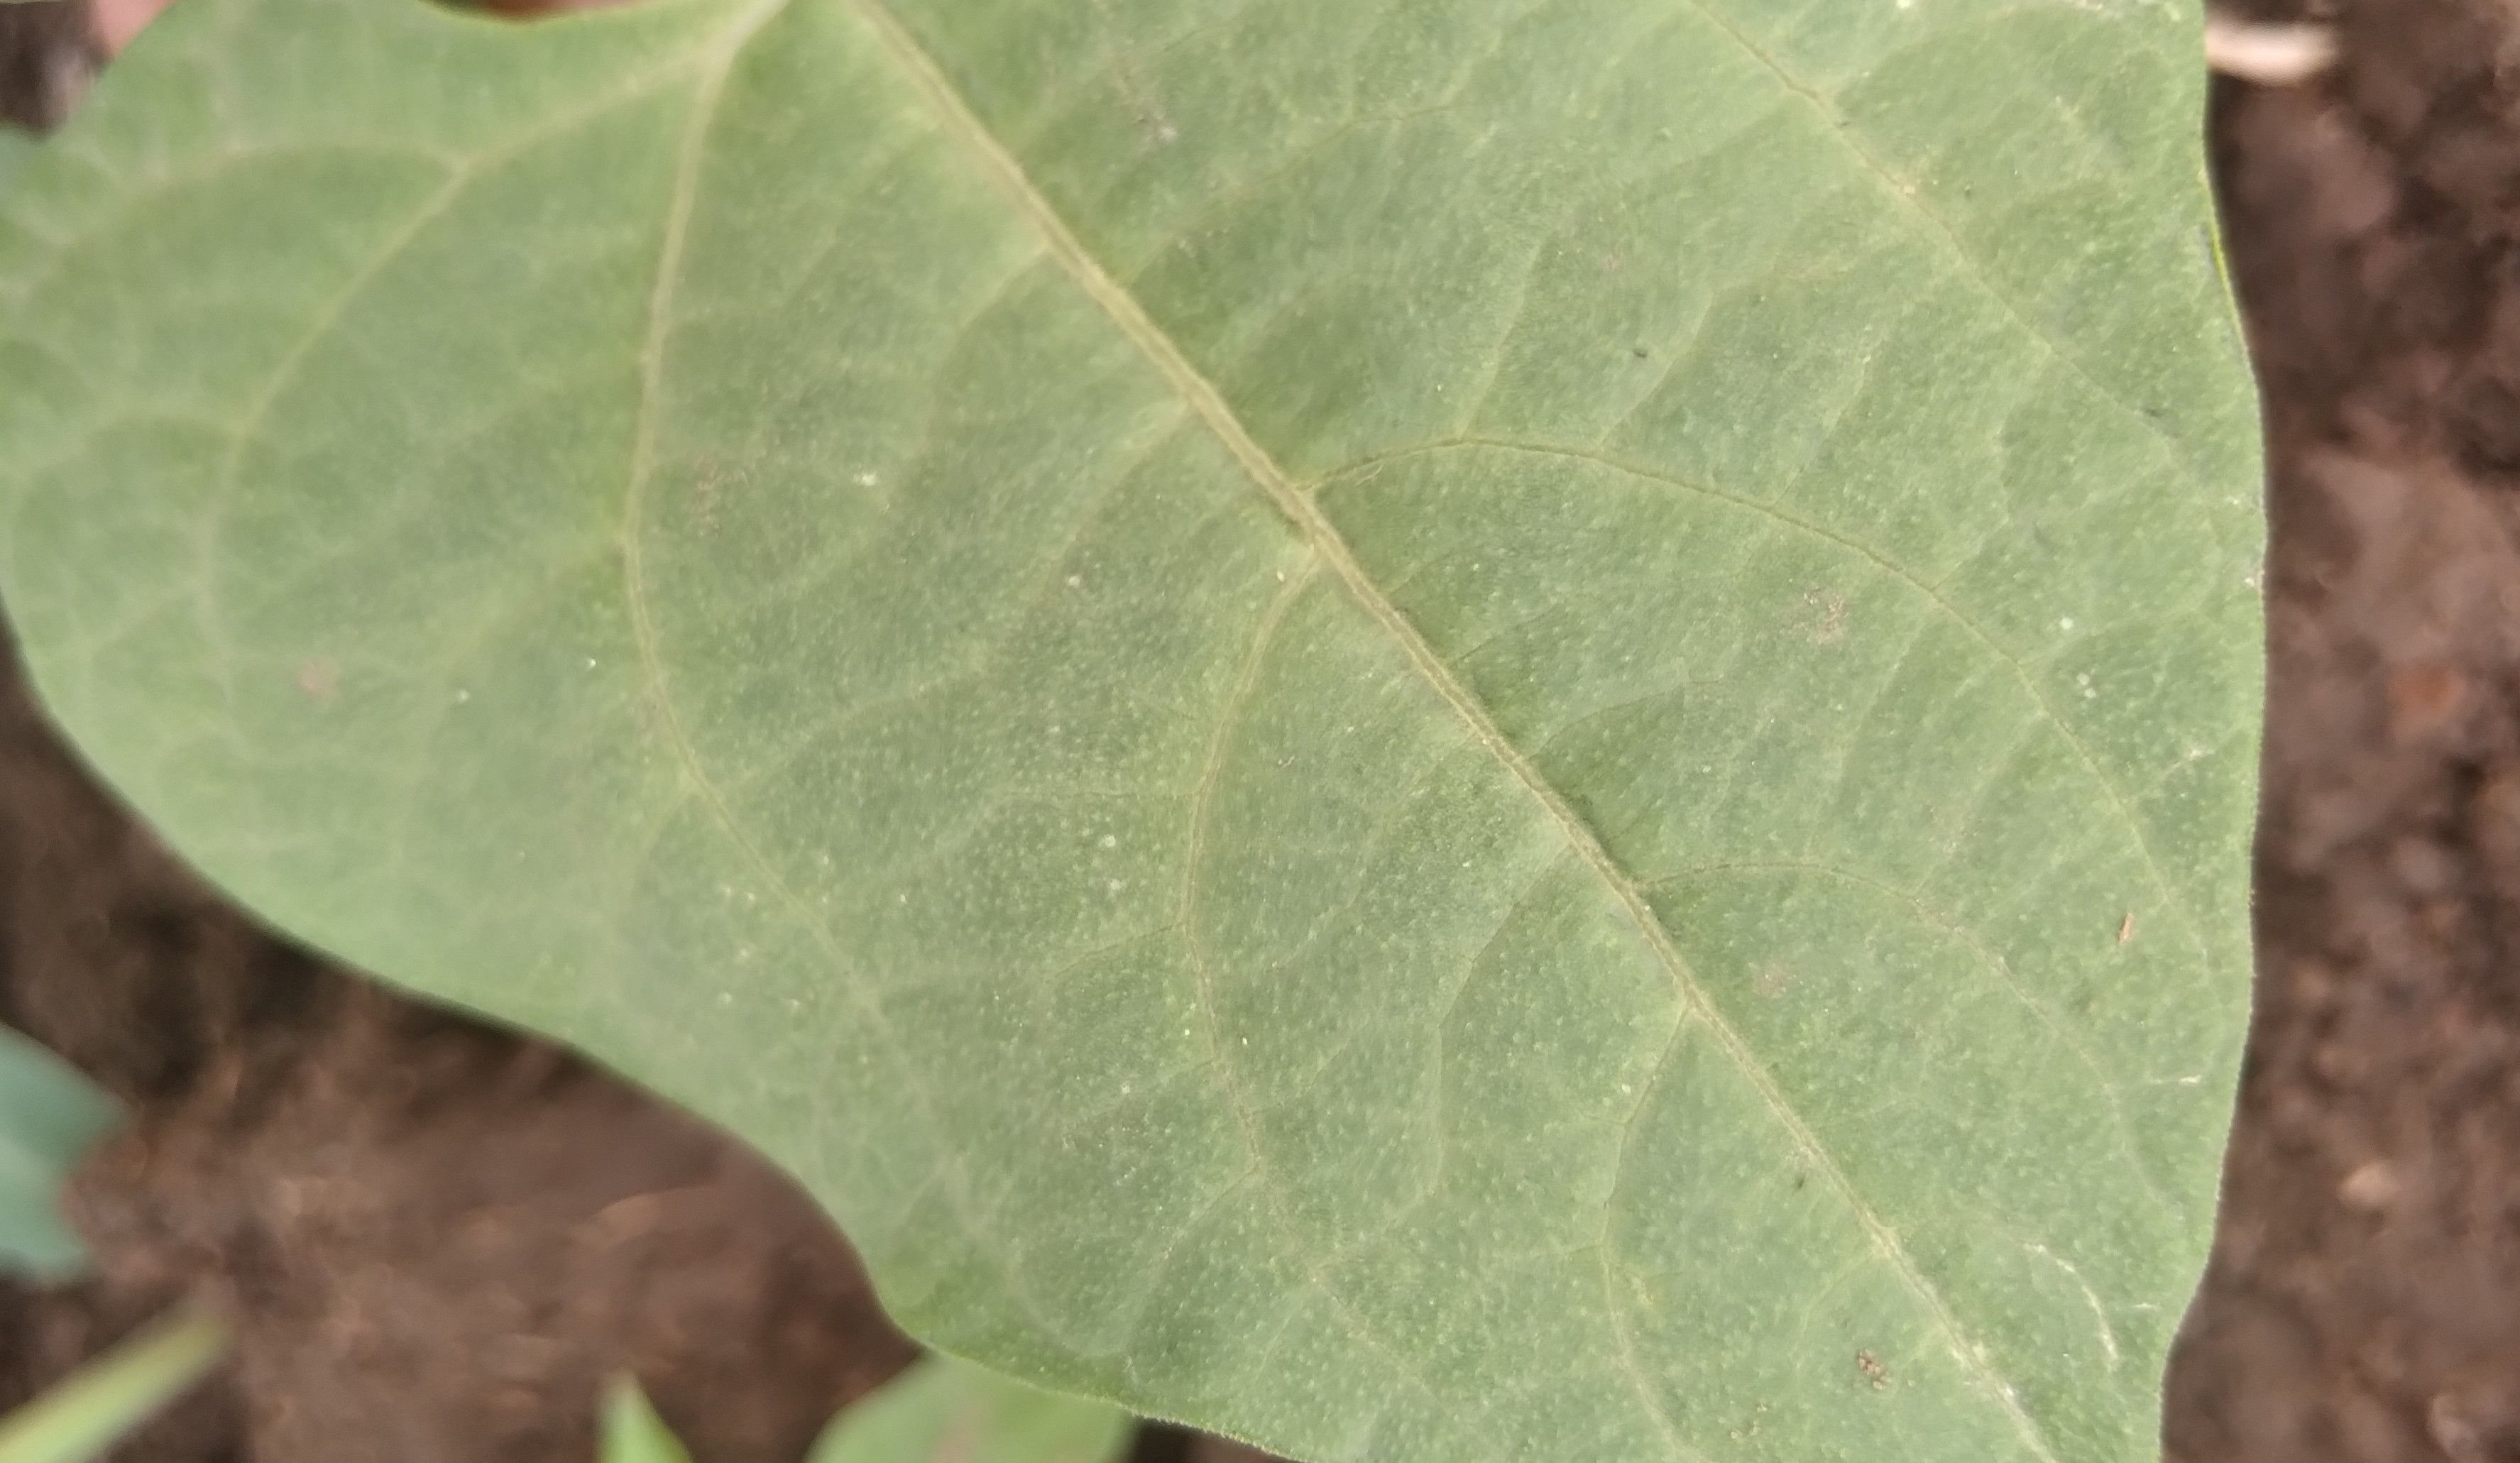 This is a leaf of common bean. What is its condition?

healthy
